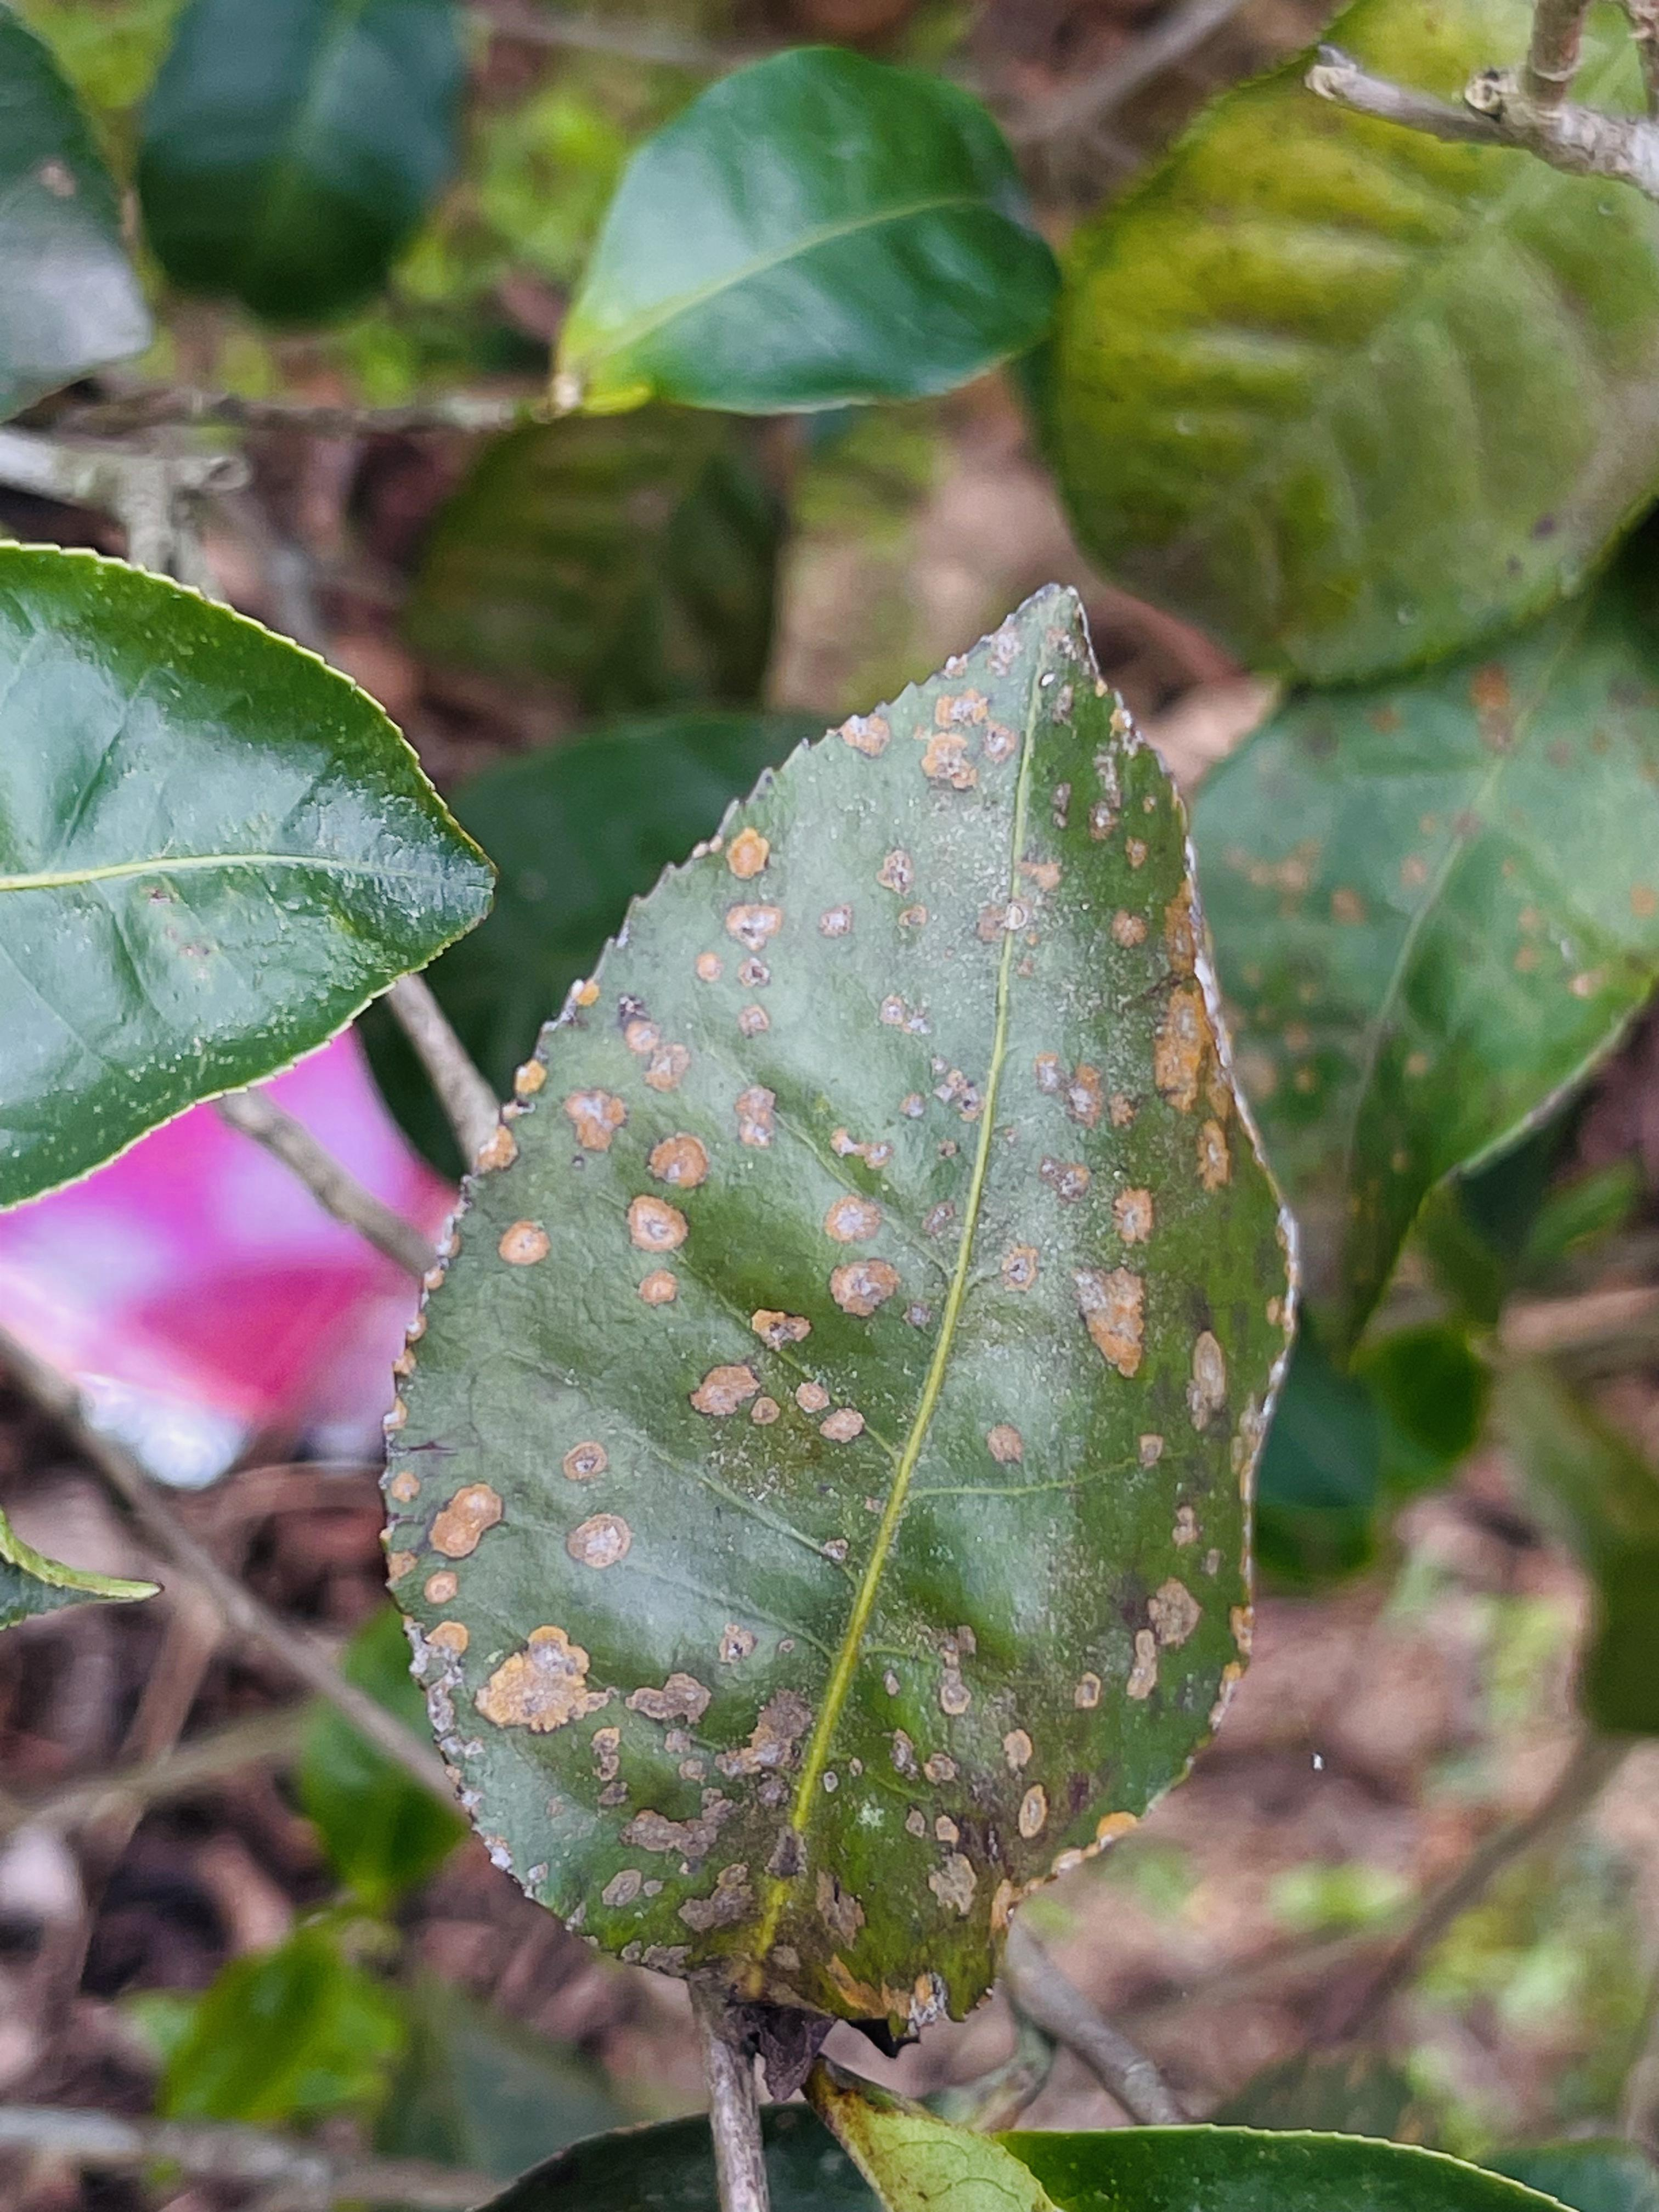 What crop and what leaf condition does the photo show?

tea, red rust
